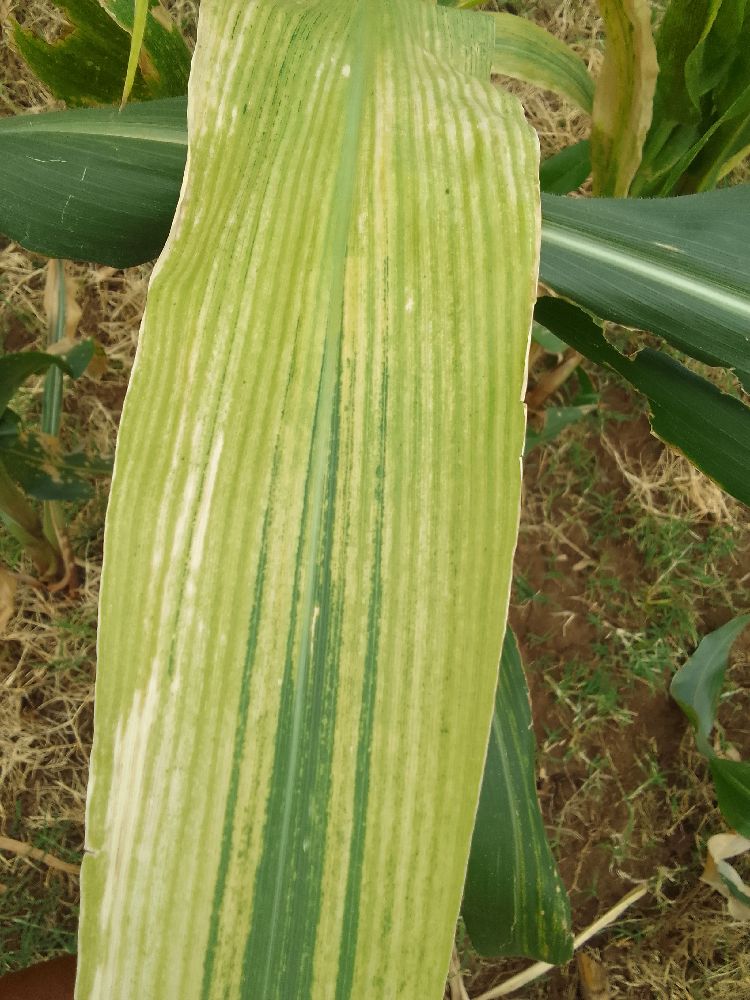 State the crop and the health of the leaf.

maize, maize lethal necrosis
